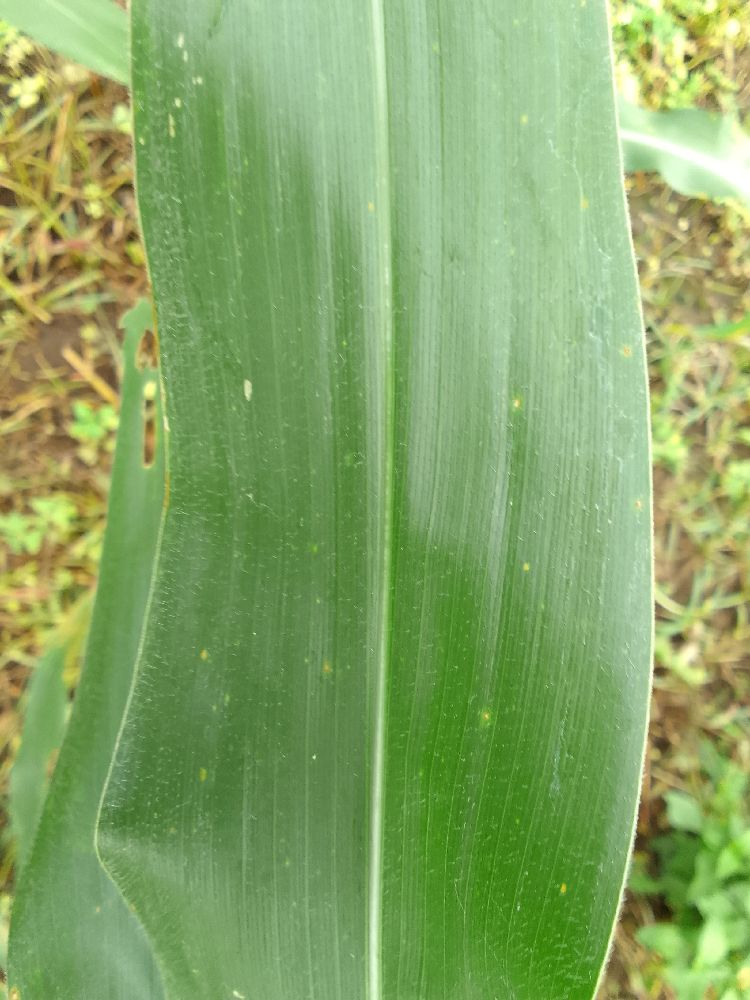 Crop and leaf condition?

maize, healthy
